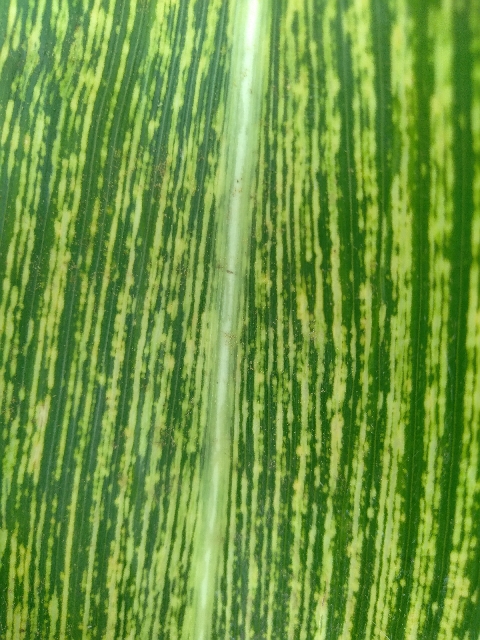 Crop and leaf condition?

maize, maize streak virus
